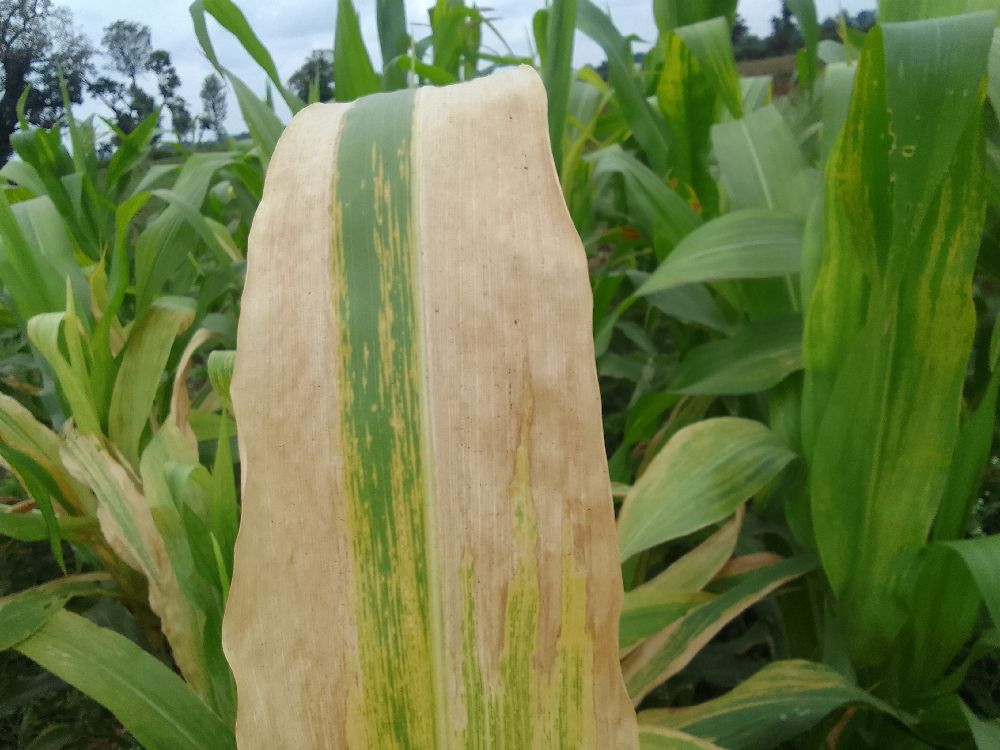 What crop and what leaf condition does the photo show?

maize, maize lethal necrosis
